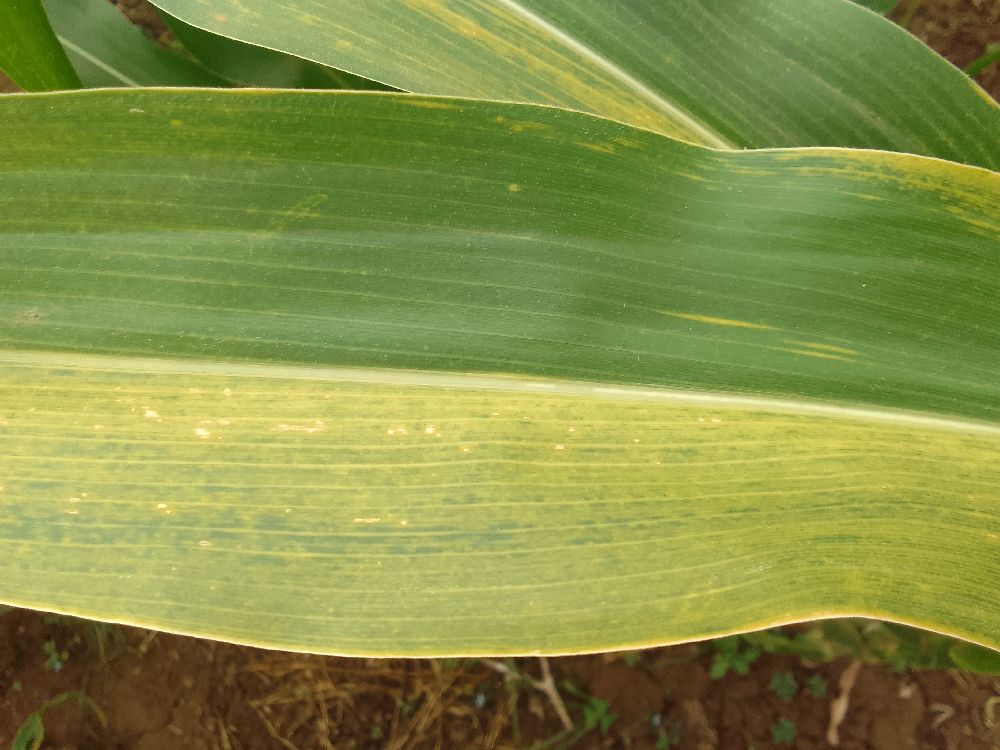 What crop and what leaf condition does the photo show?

maize, maize lethal necrosis
